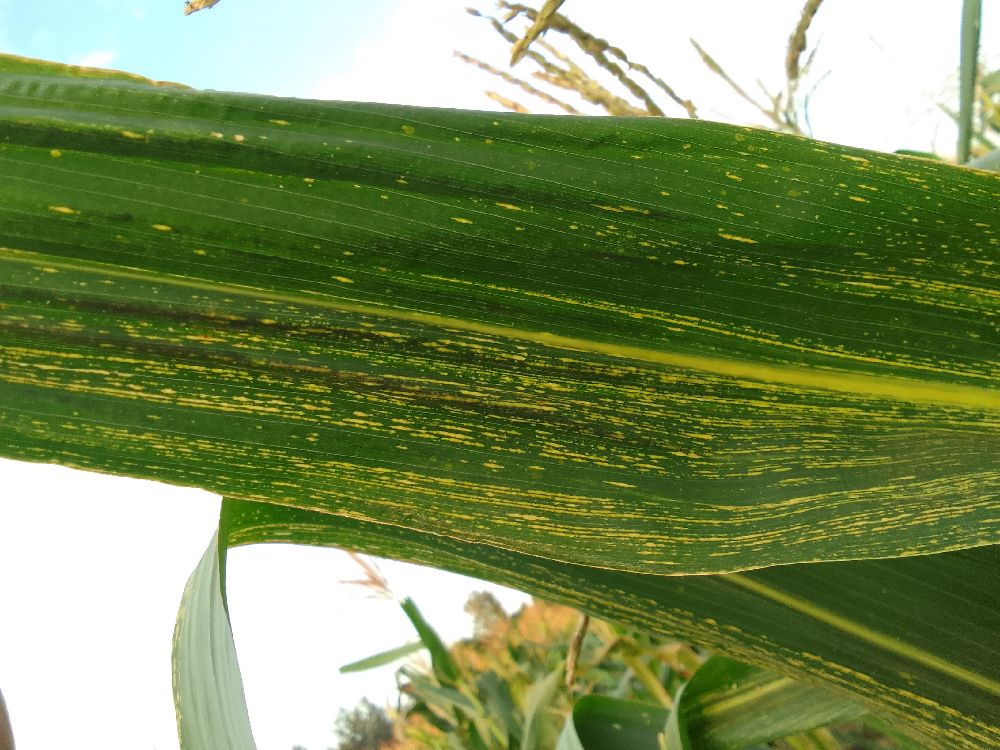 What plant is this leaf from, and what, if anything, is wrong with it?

maize, maize streak virus
